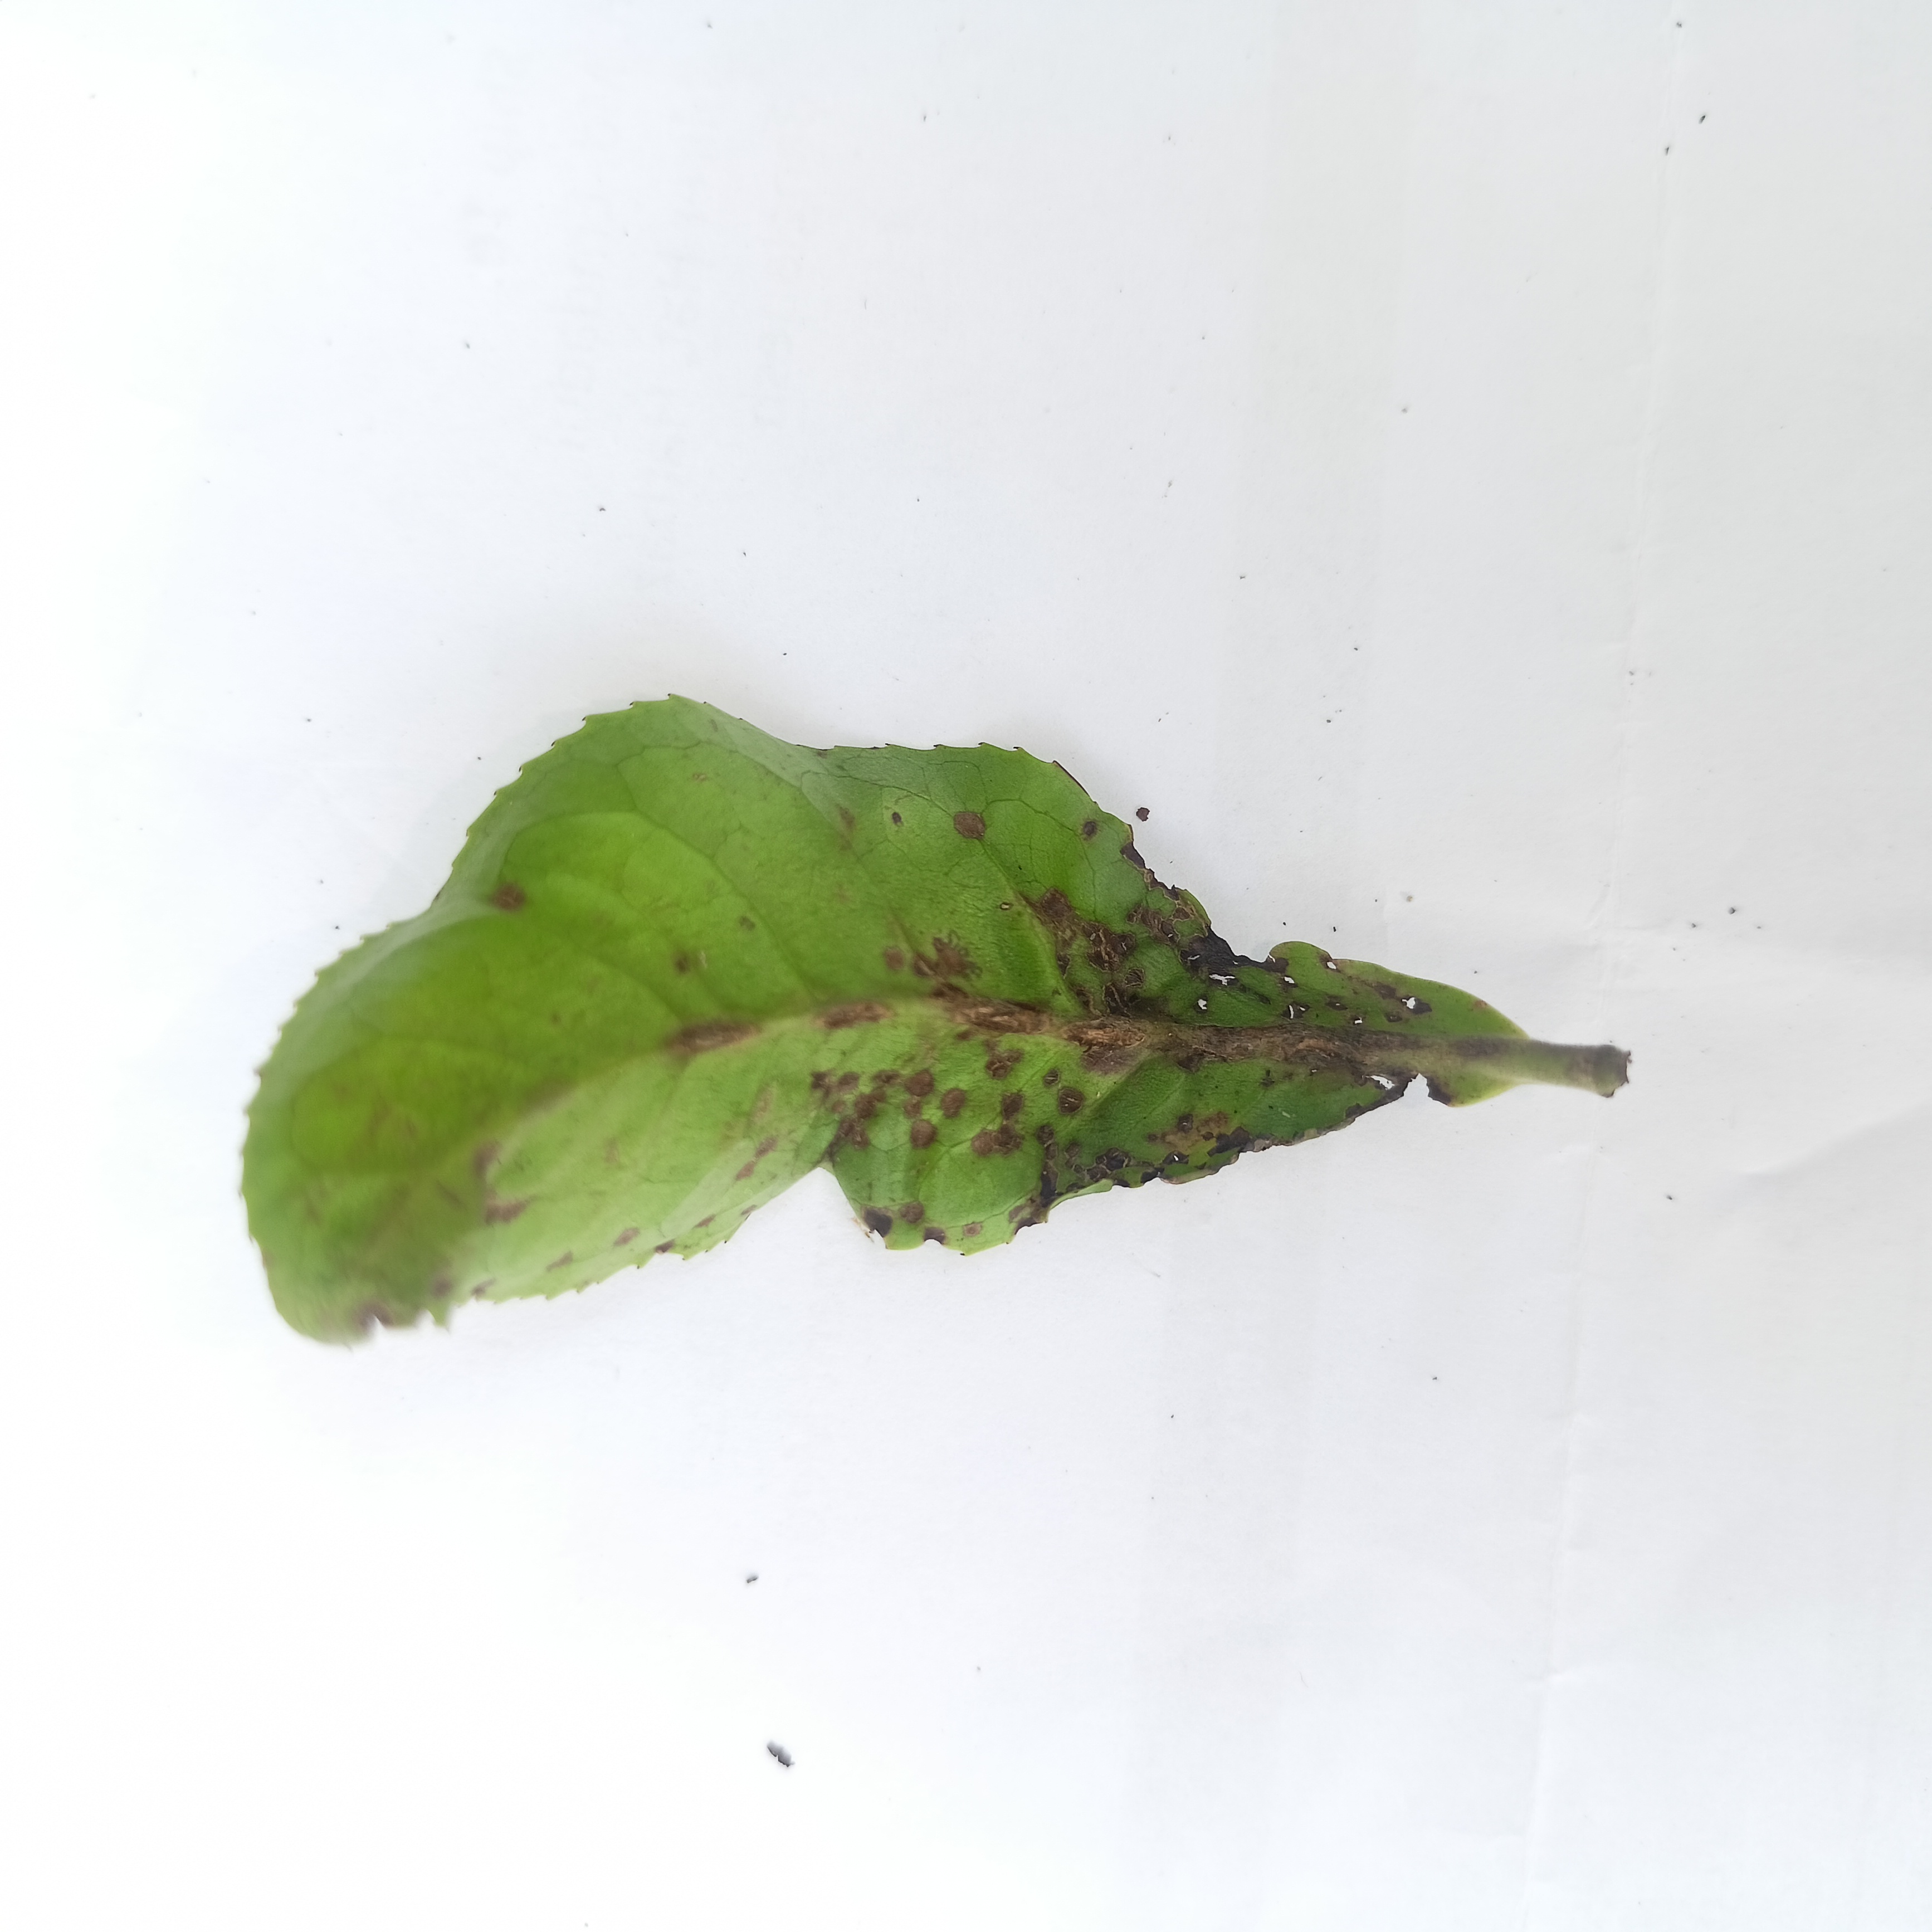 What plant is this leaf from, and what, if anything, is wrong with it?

tea, helopeltis
